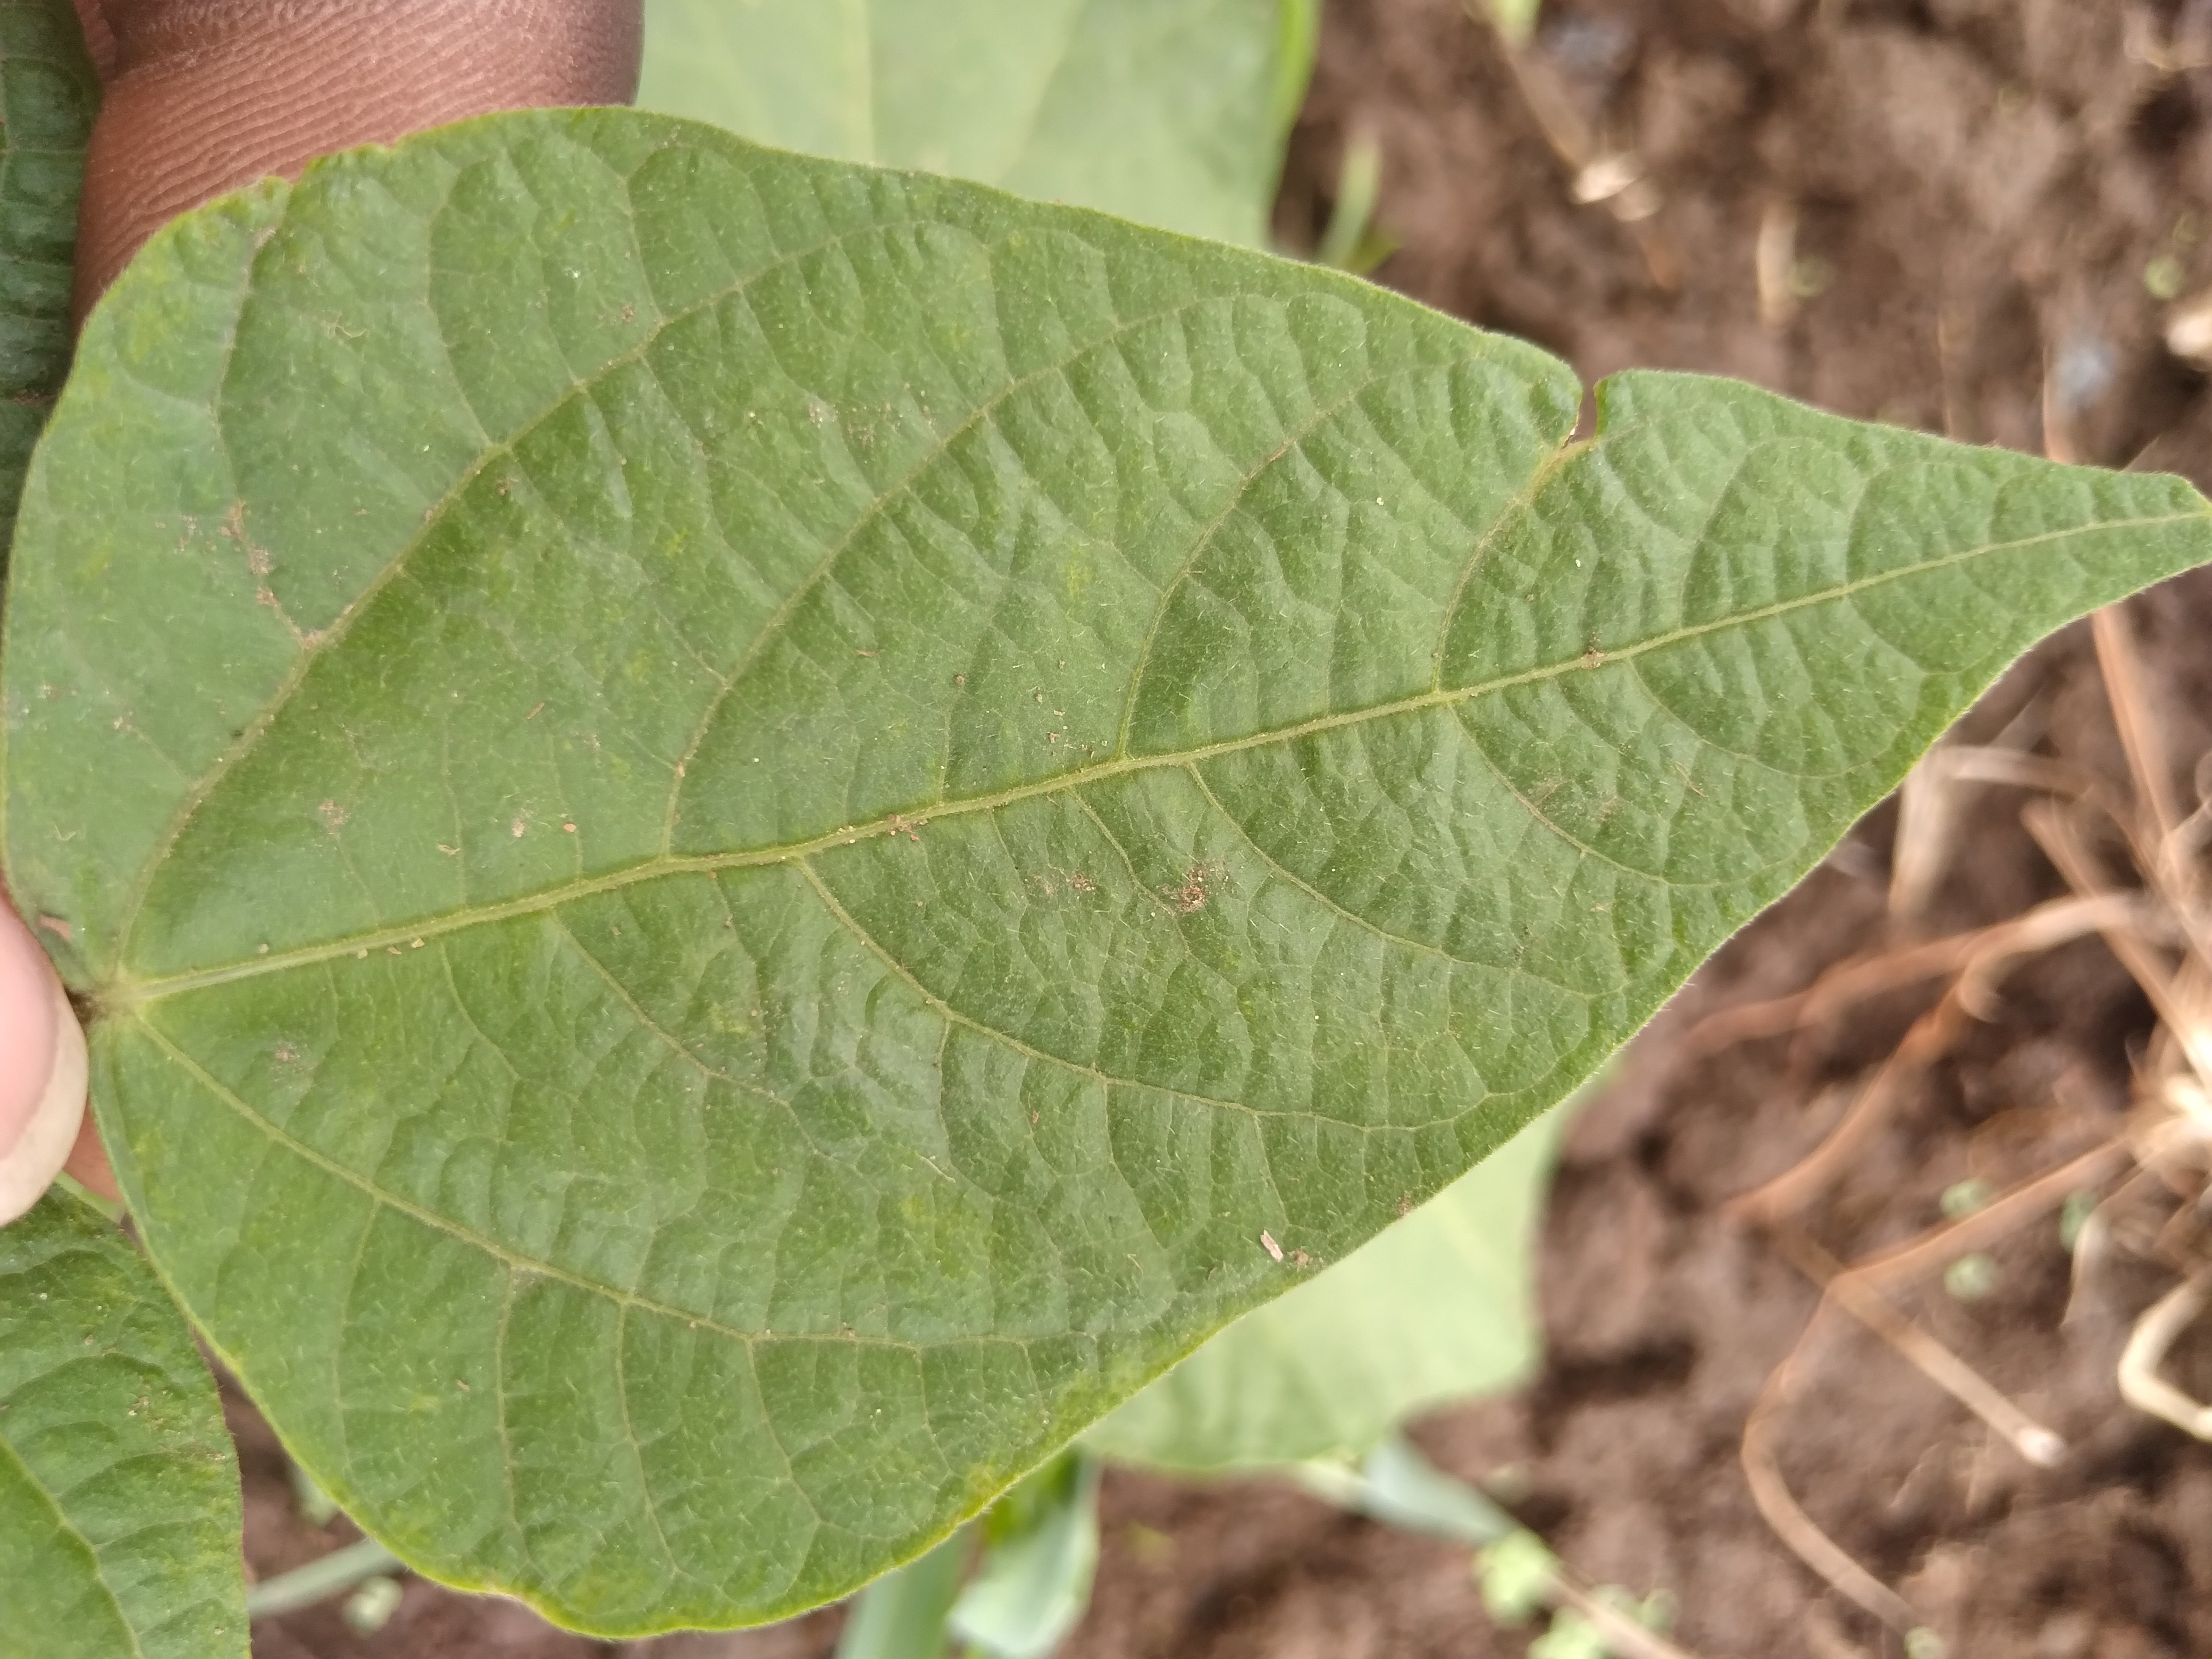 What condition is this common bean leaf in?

healthy
